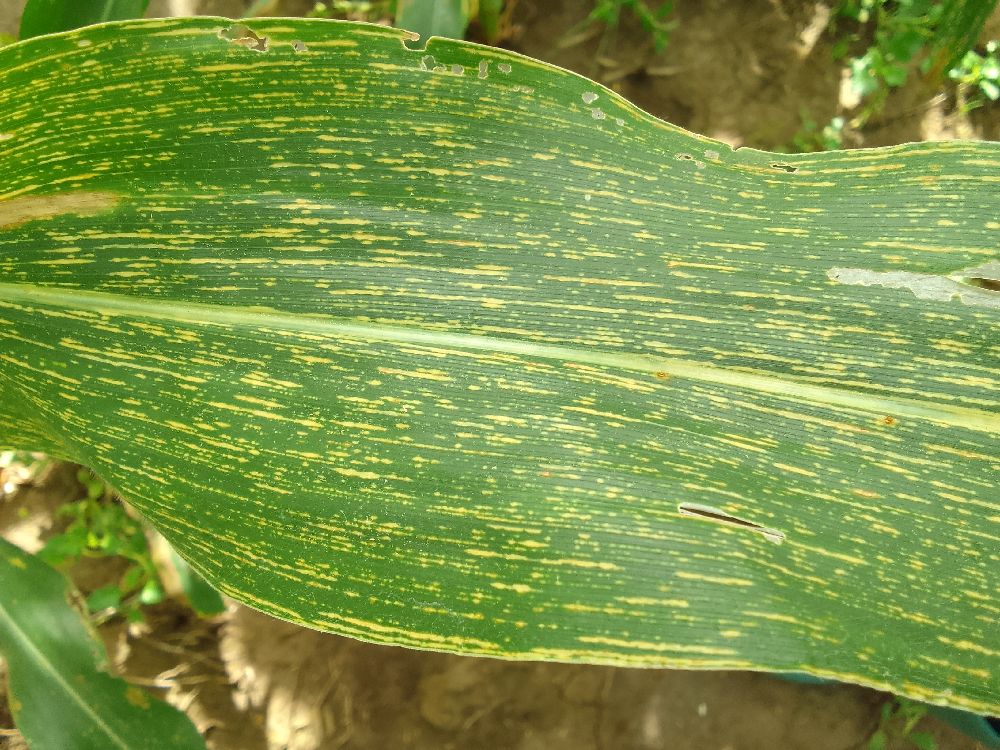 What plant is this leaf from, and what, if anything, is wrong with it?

maize, maize streak virus
